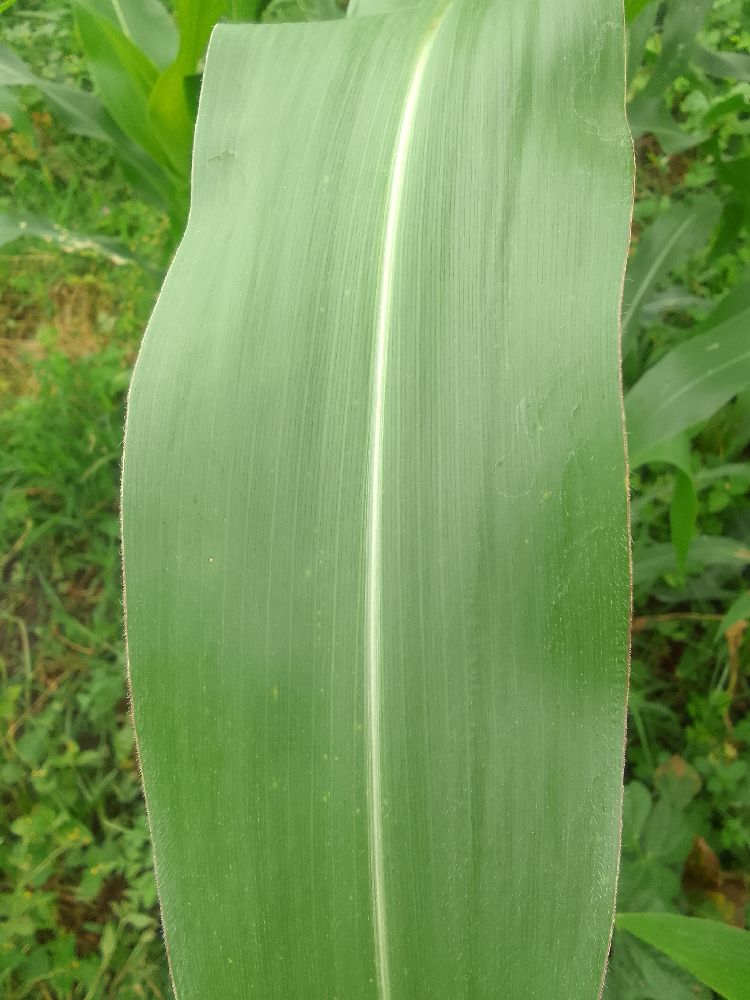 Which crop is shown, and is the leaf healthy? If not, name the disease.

maize, healthy
